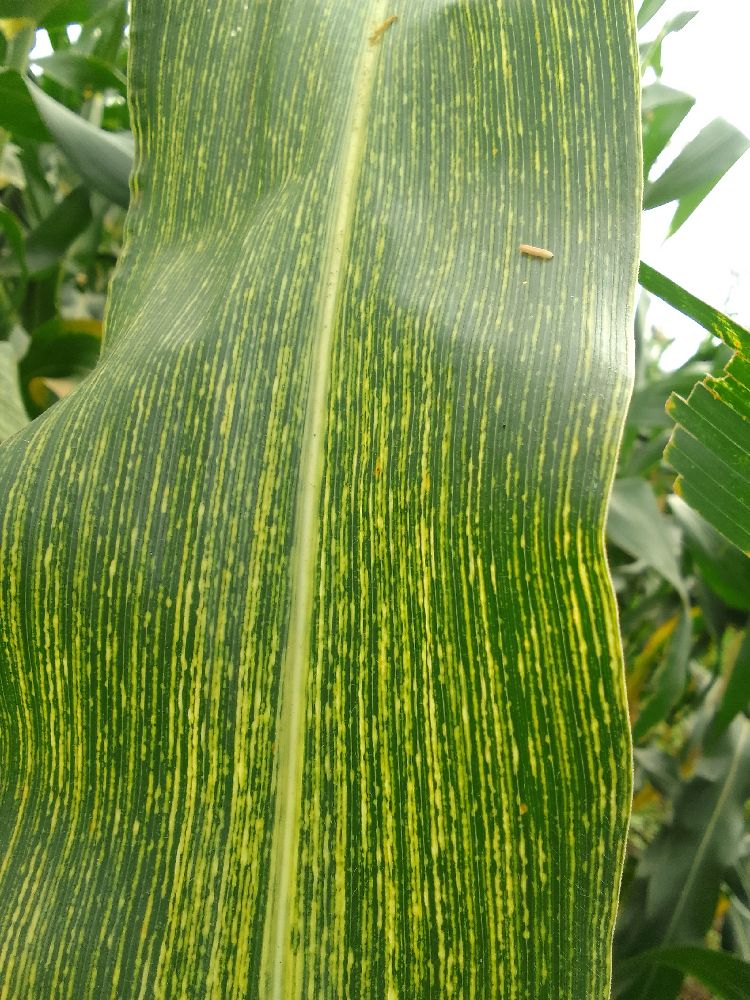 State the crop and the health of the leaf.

maize, maize streak virus
